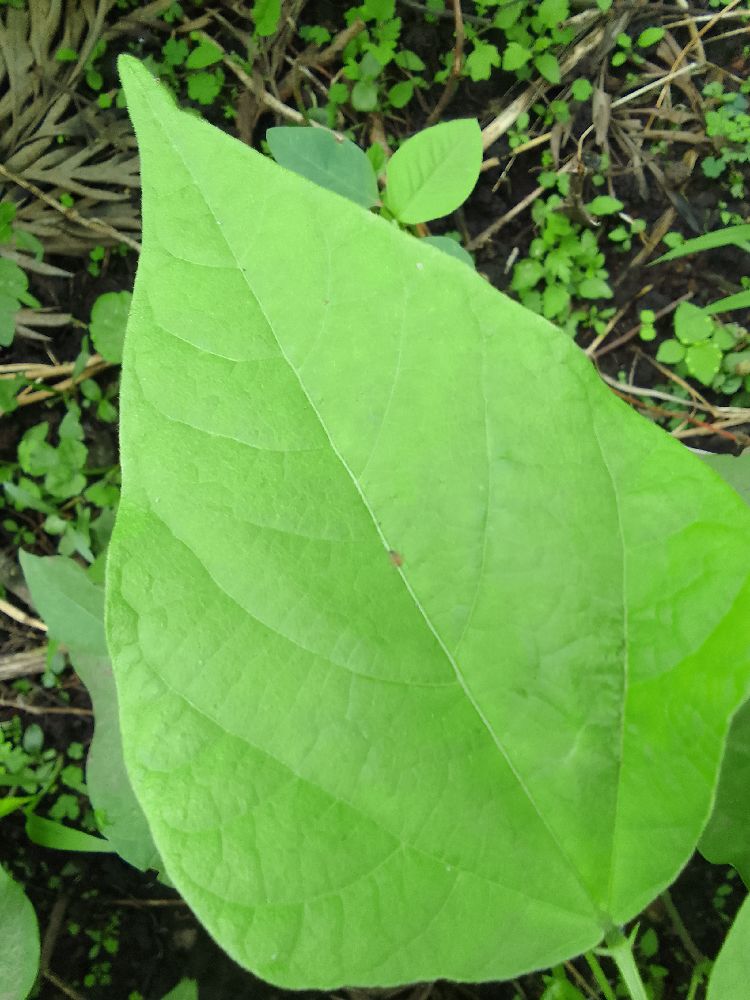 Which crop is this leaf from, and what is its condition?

common bean, healthy
